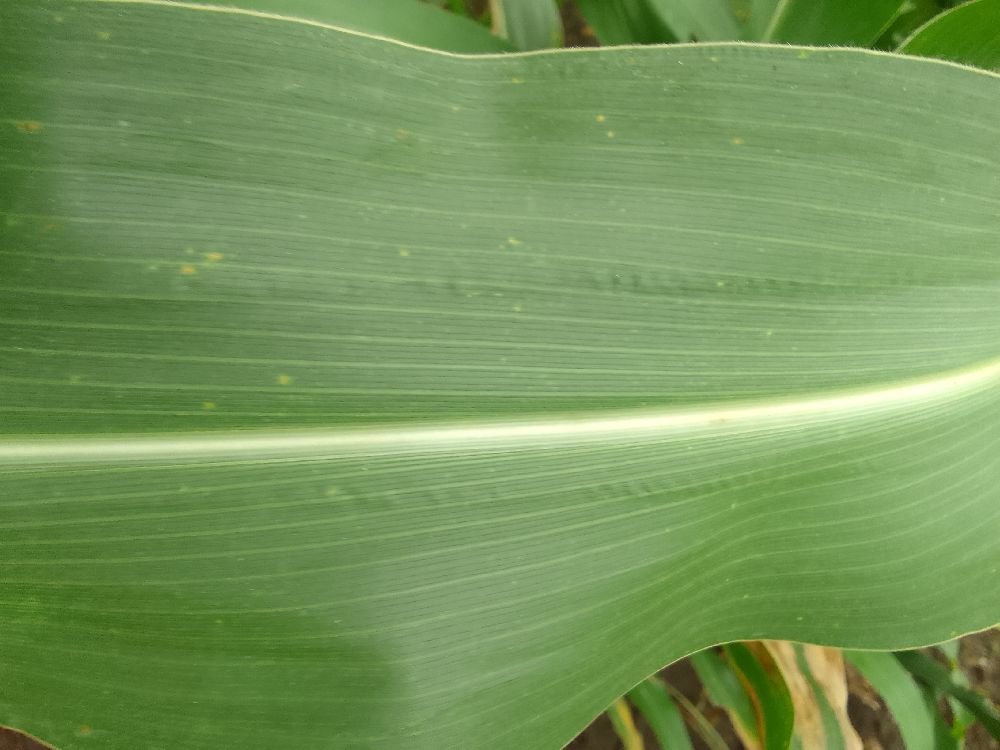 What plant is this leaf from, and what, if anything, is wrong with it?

maize, healthy
